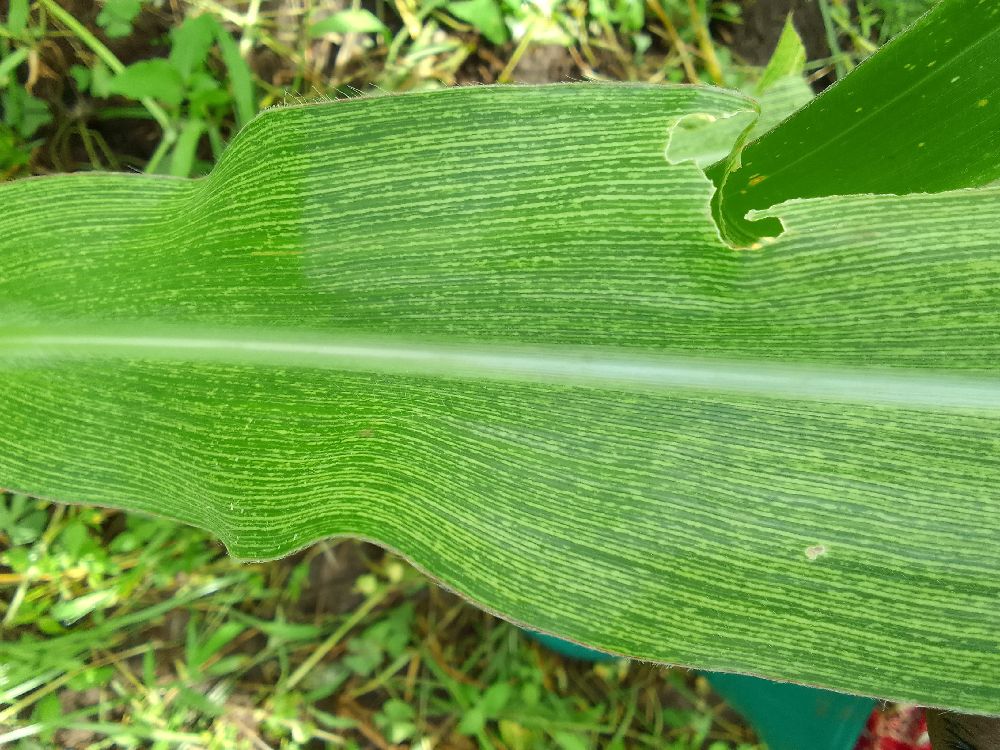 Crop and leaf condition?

maize, maize streak virus
